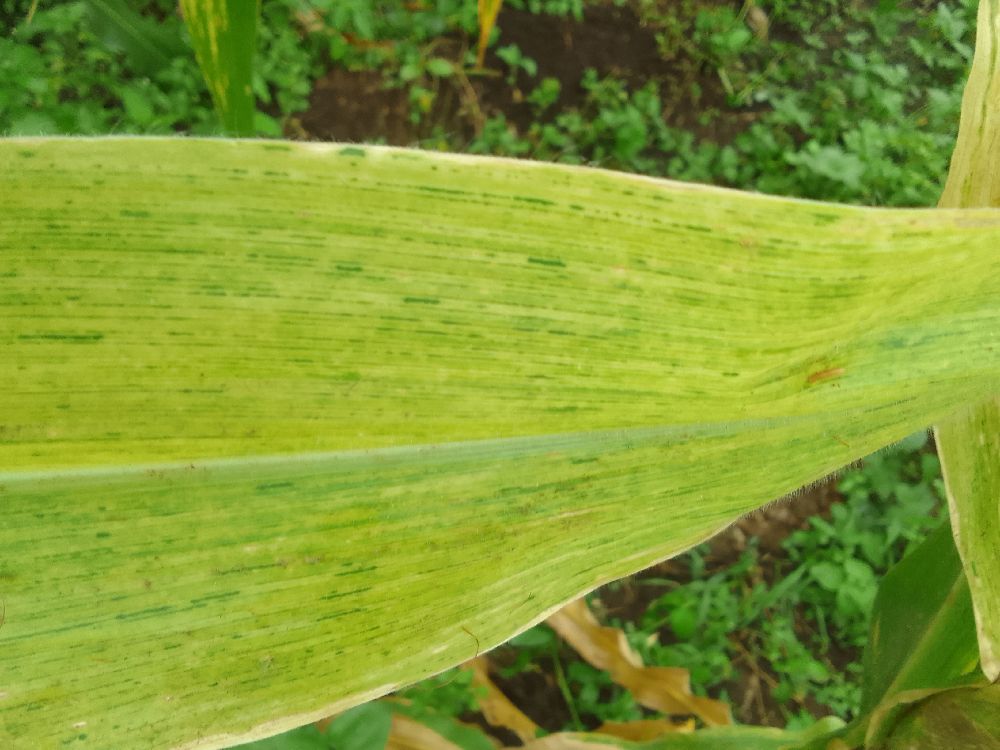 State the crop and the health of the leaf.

maize, maize lethal necrosis
